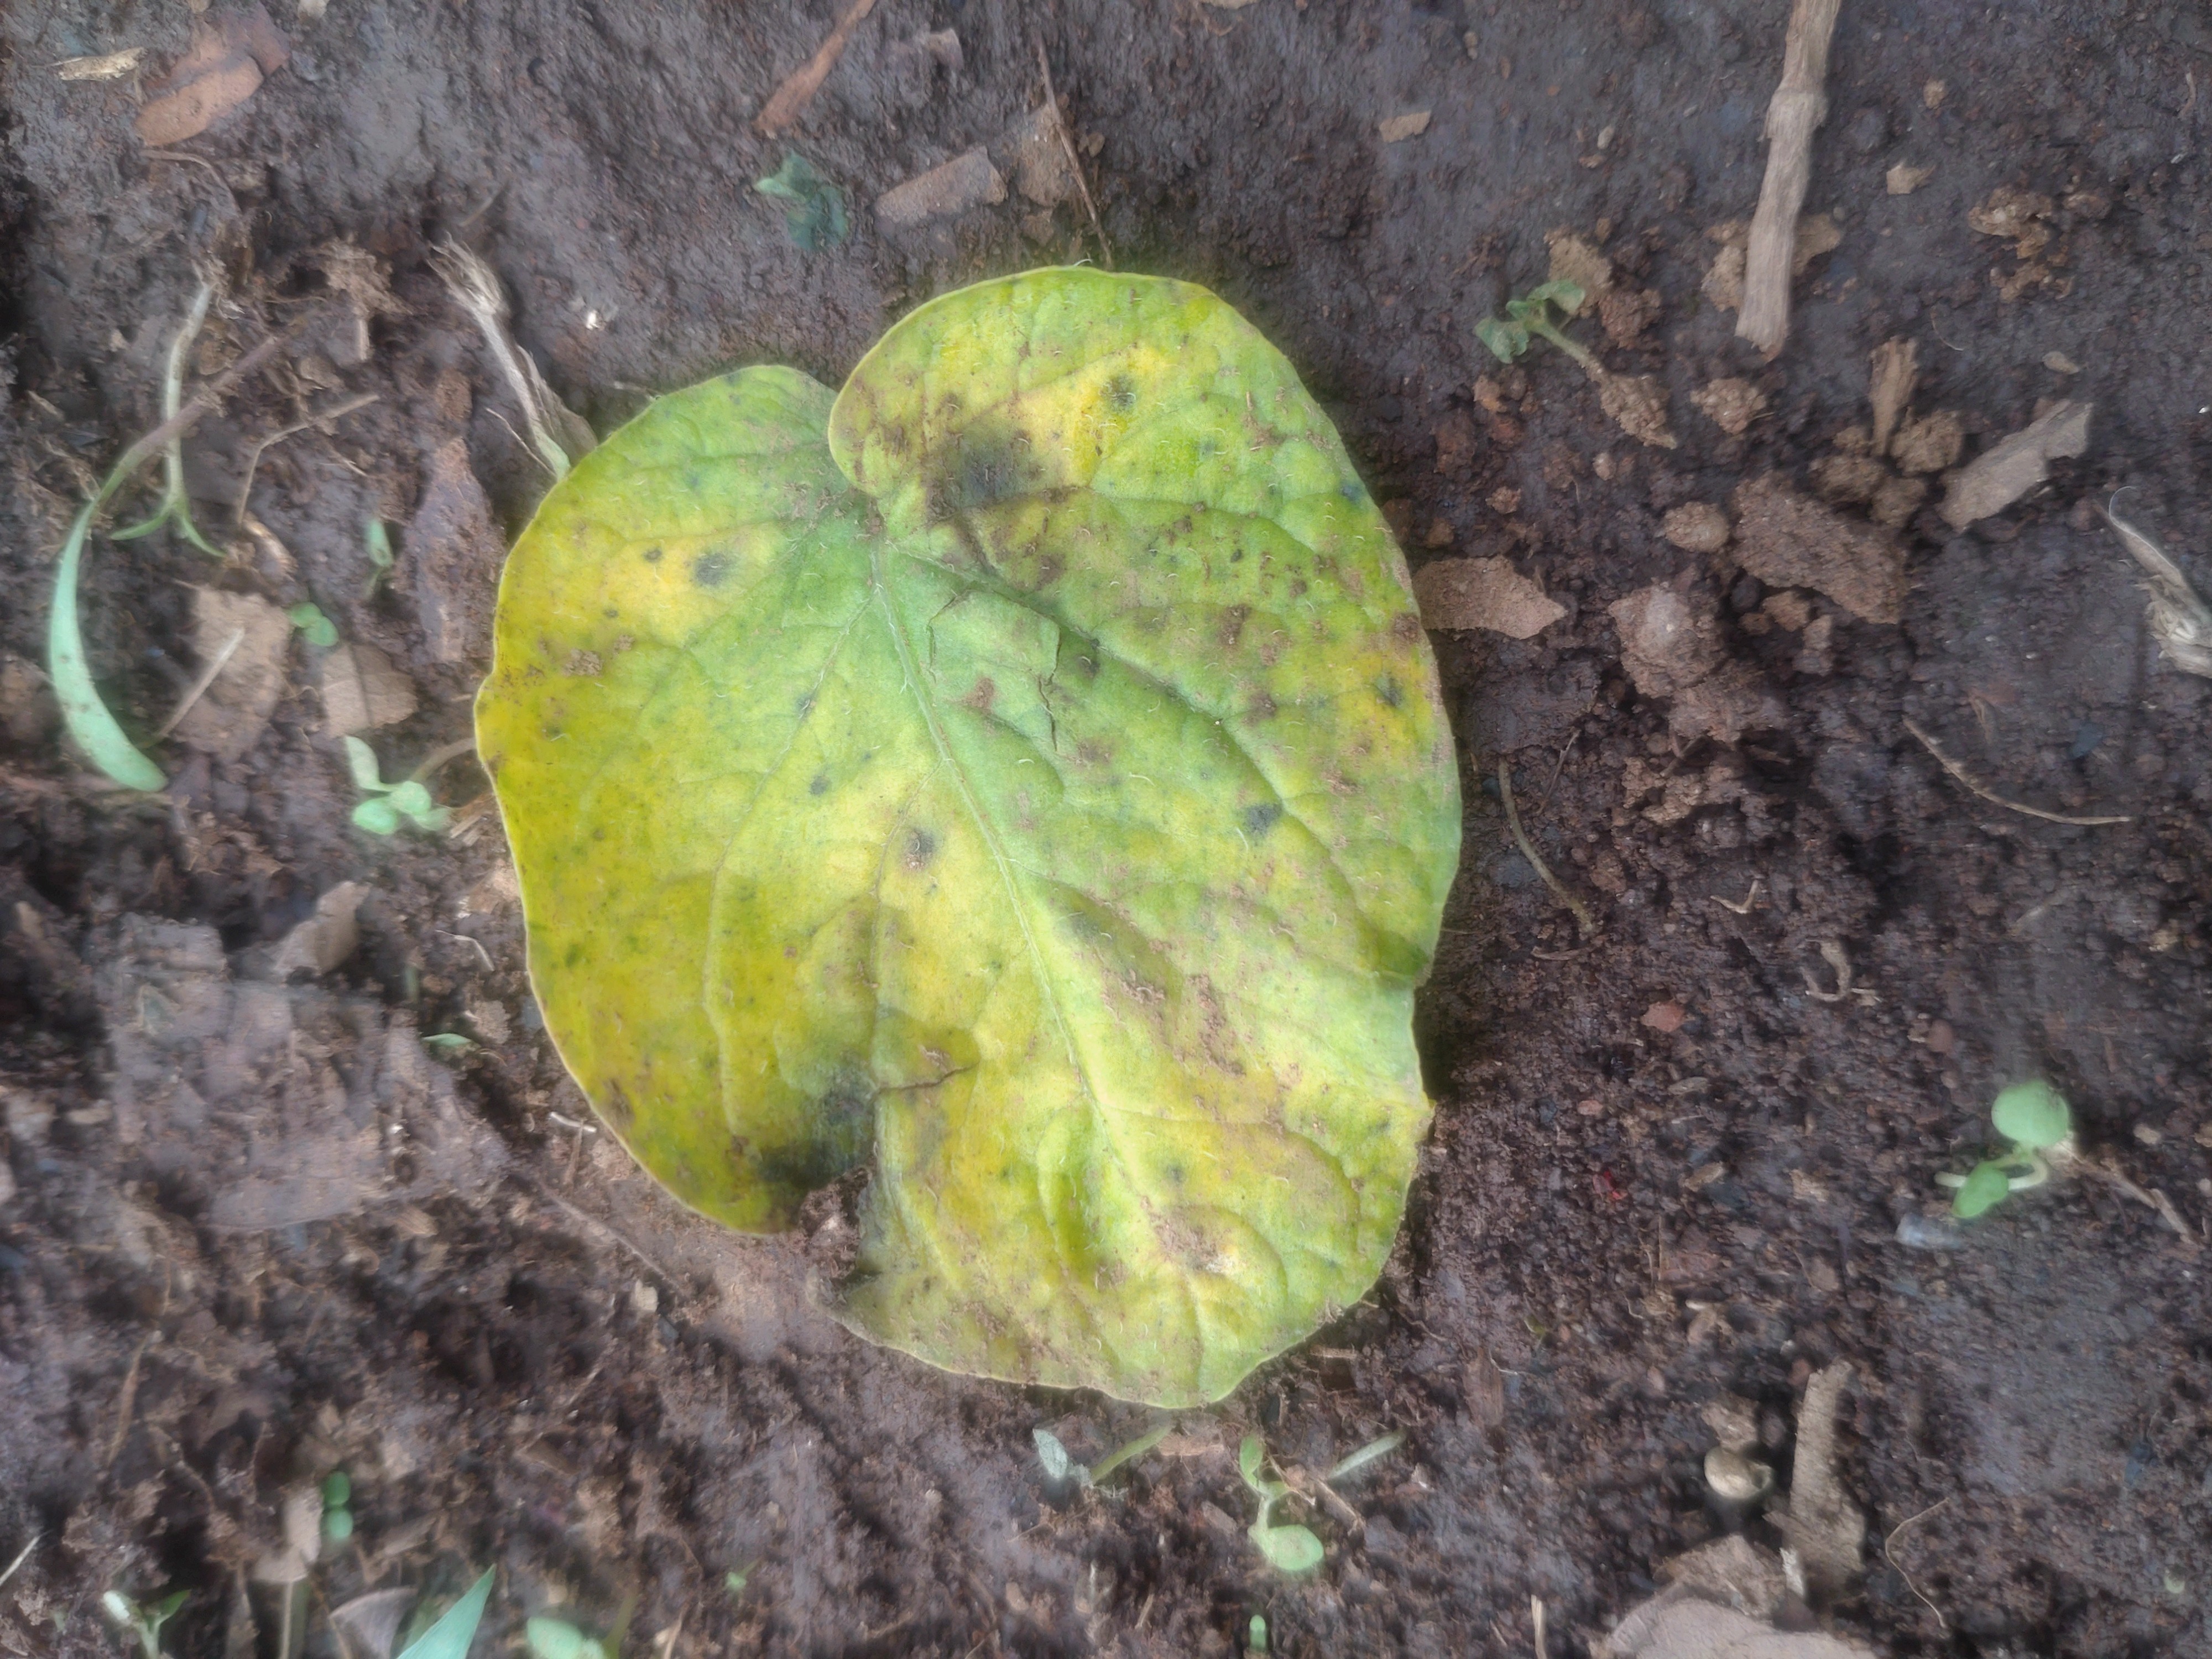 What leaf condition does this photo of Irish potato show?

late blight
